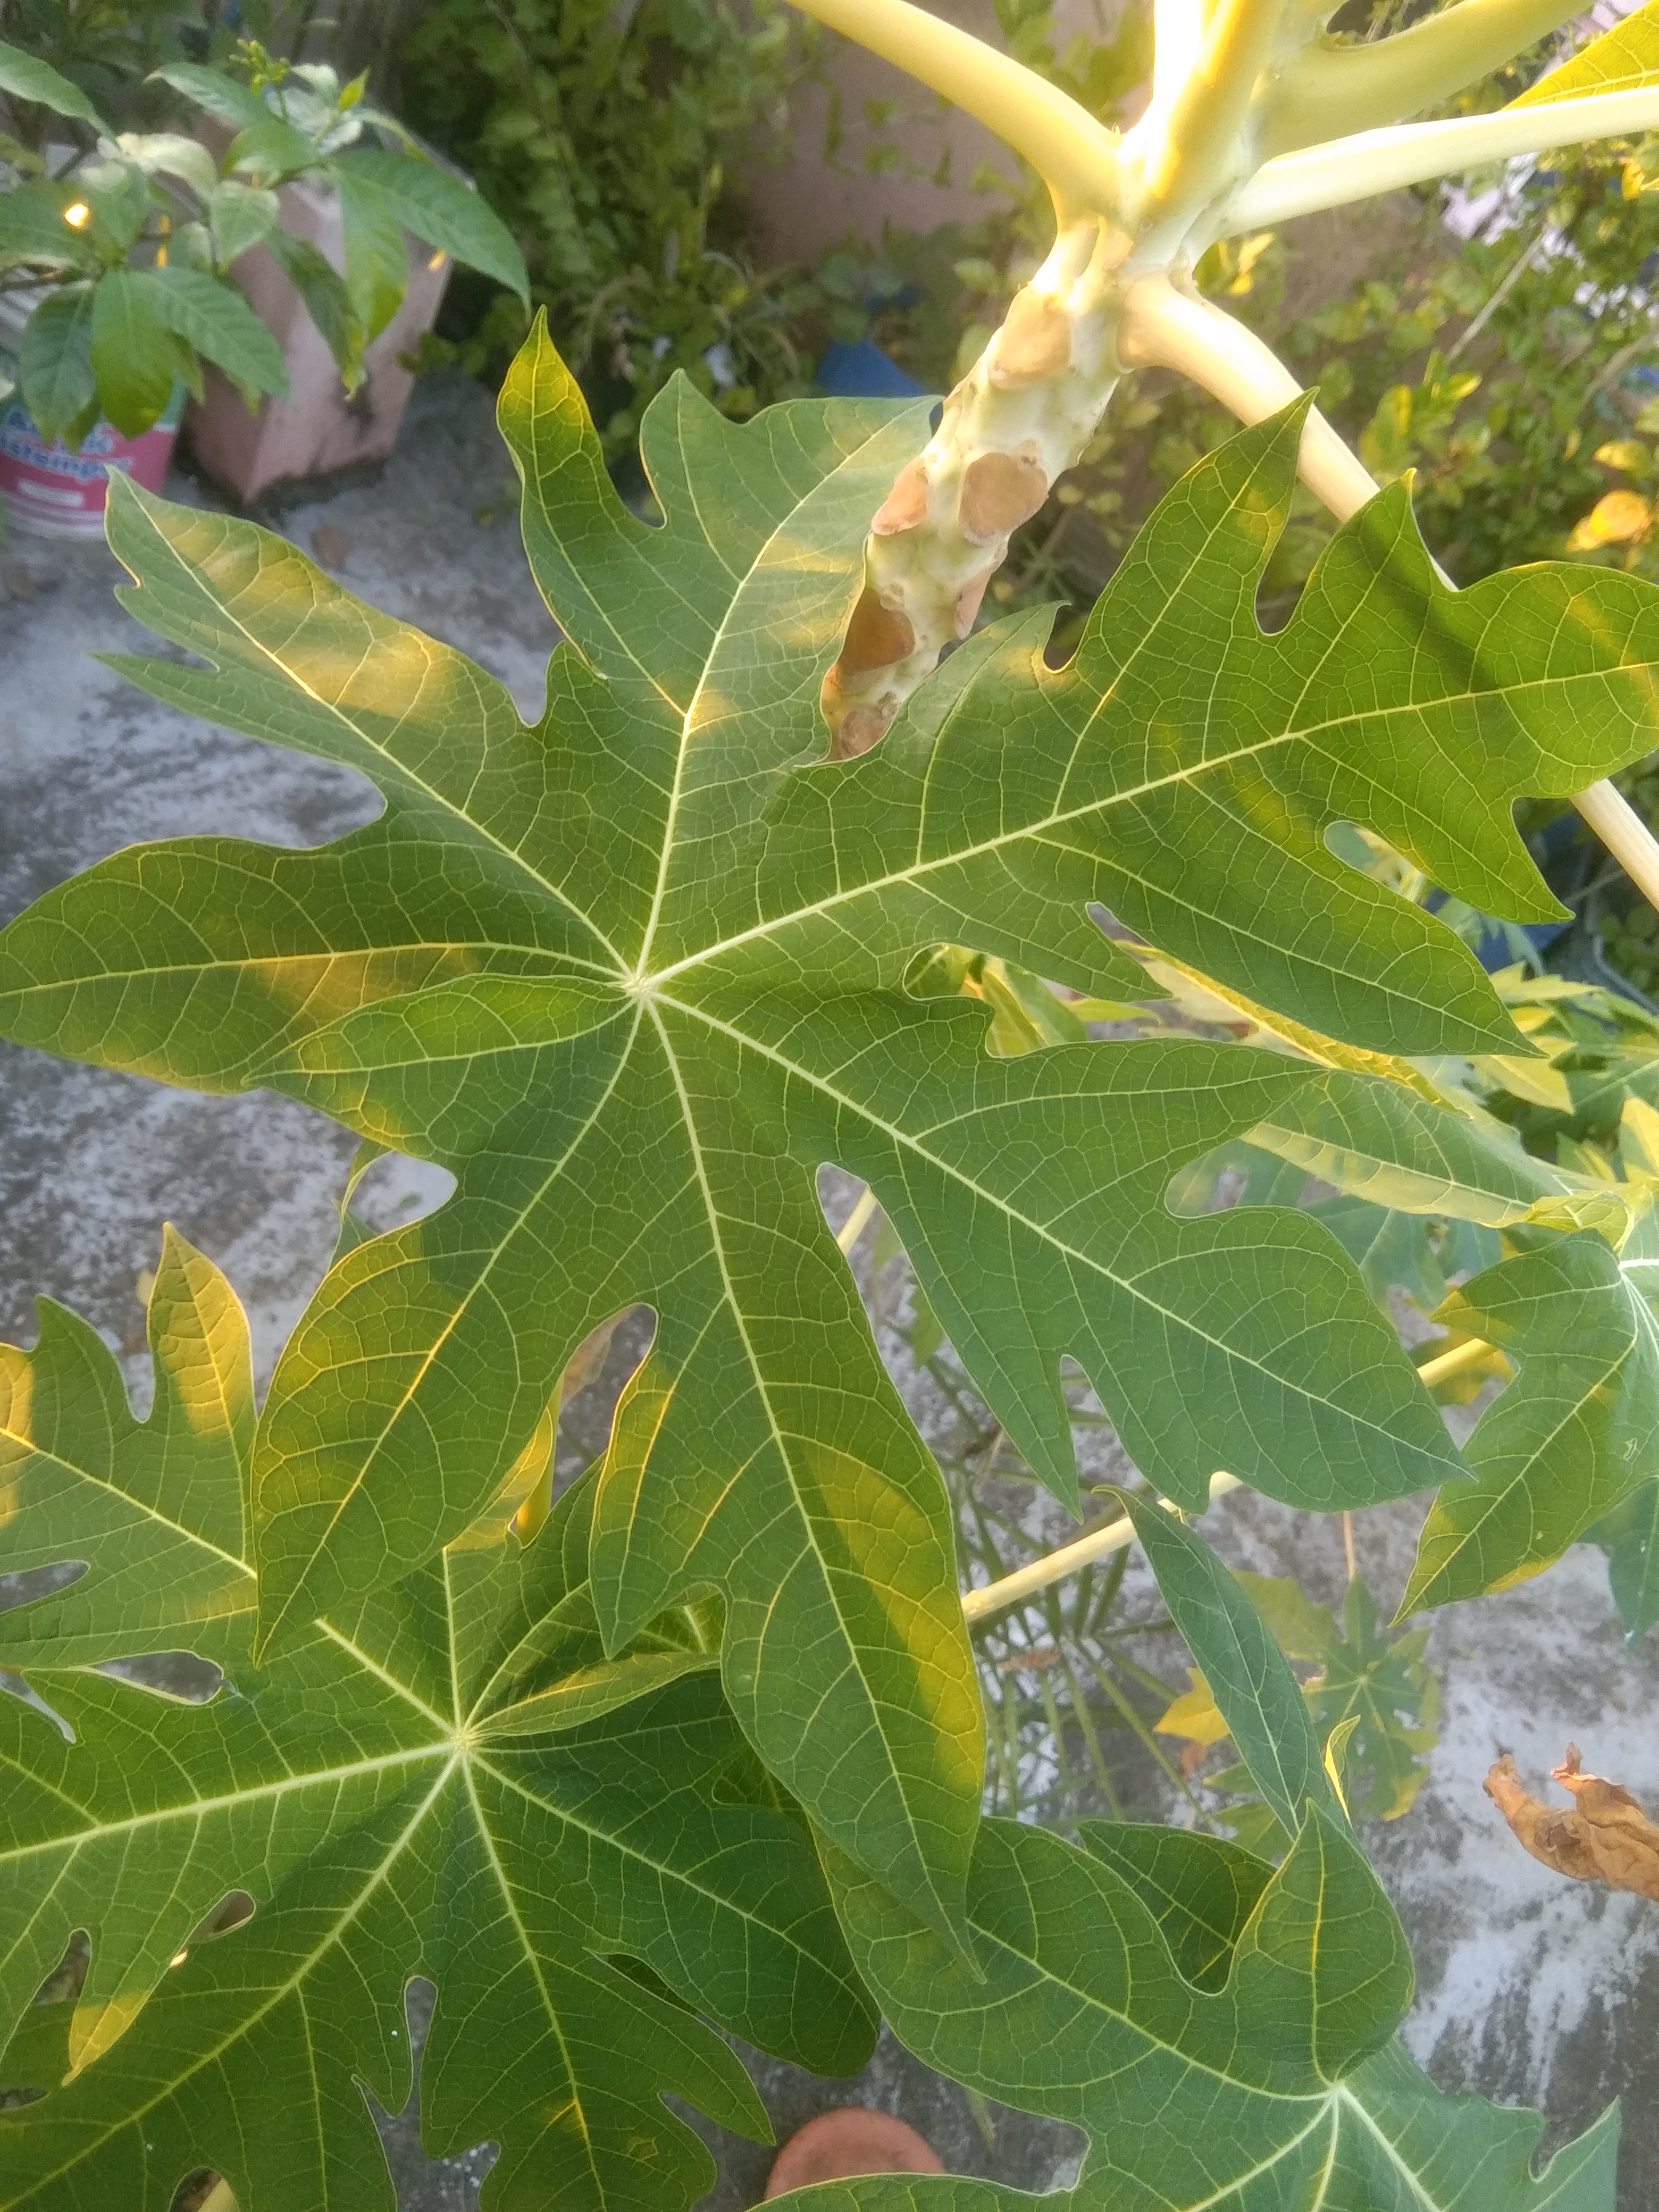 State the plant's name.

papaya
